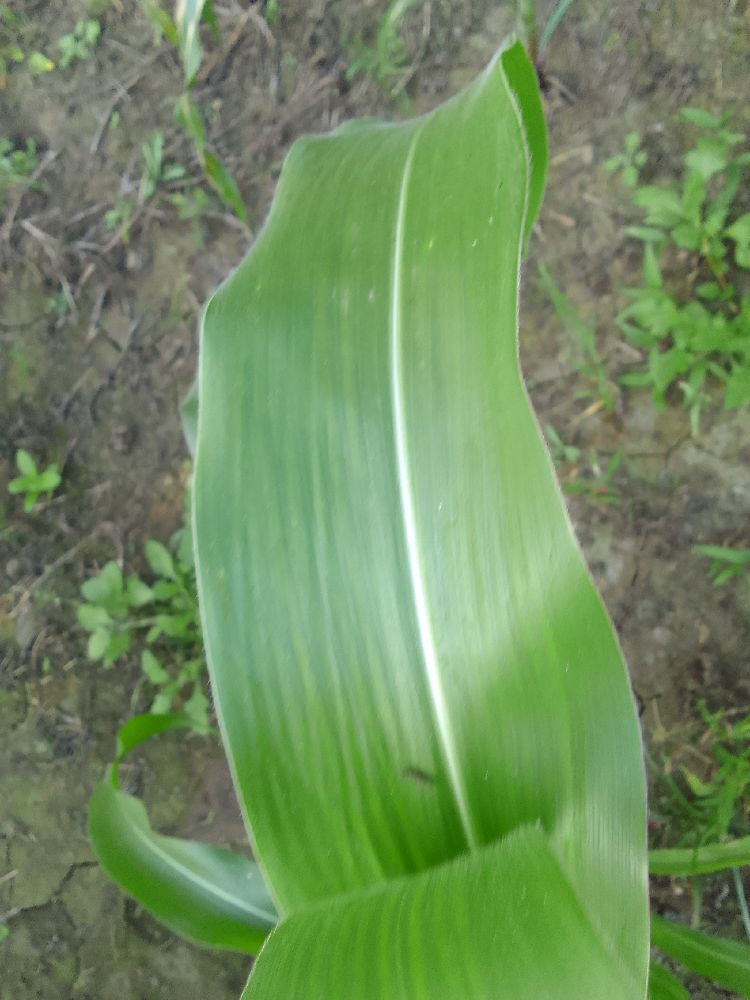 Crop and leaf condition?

maize, healthy
